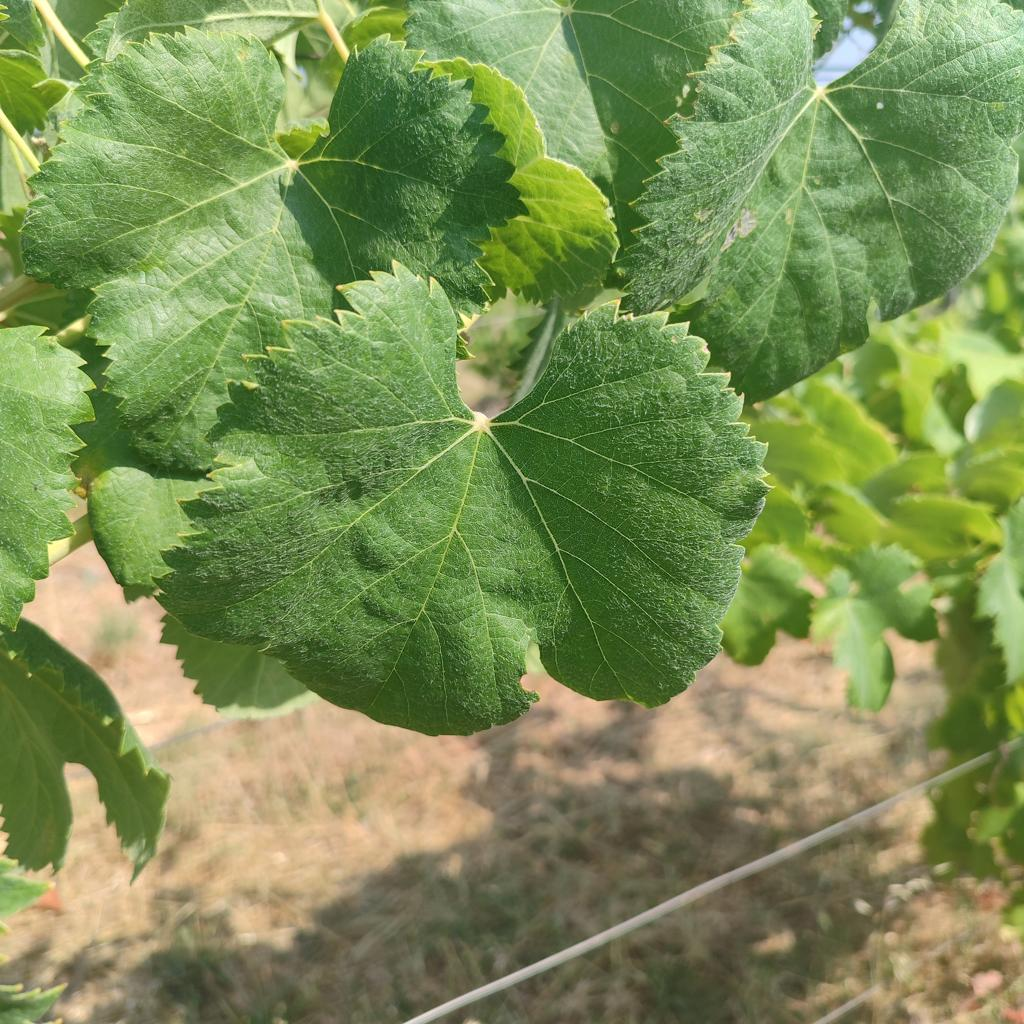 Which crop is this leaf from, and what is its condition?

grapevine, healthy
